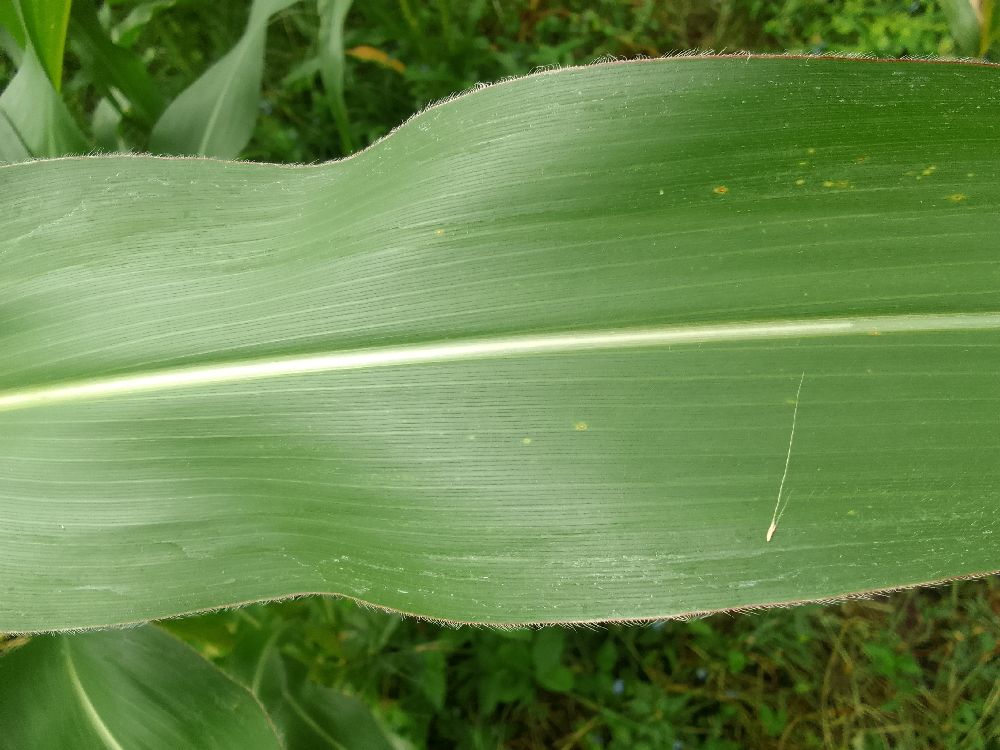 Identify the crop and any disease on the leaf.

maize, healthy
